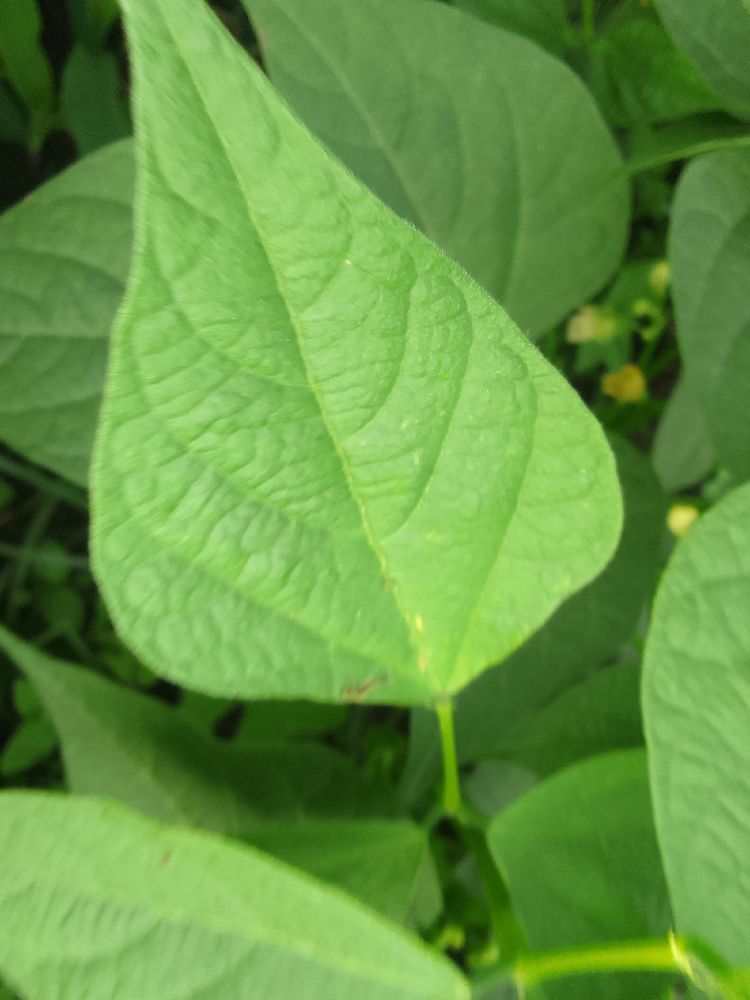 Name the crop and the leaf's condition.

common bean, healthy
